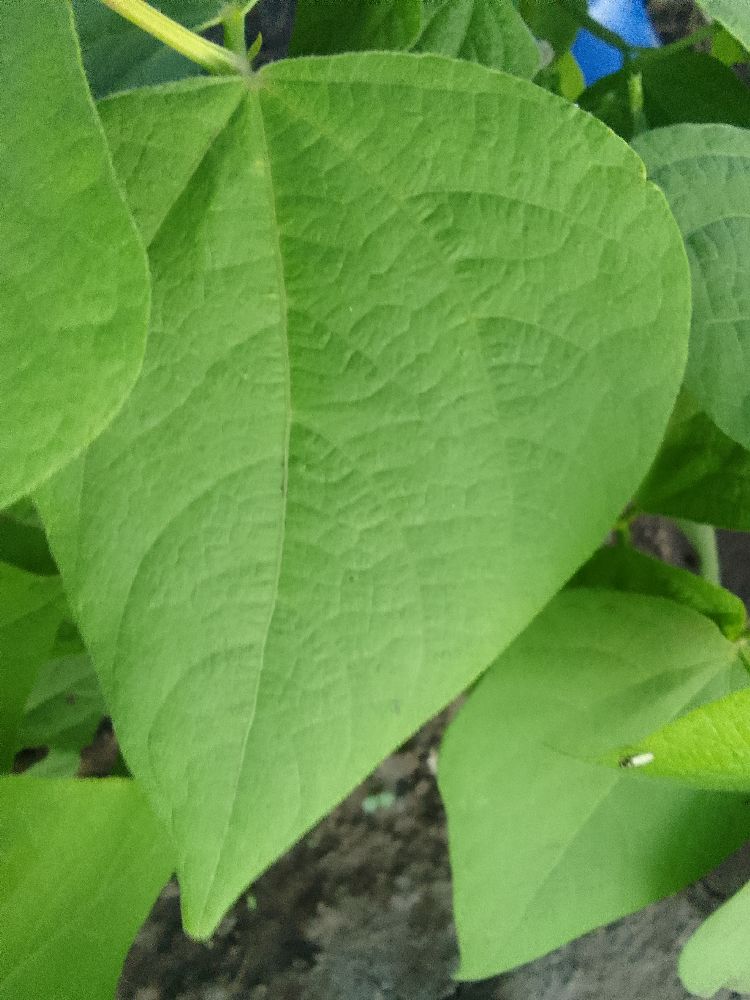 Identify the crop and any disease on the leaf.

common bean, healthy
